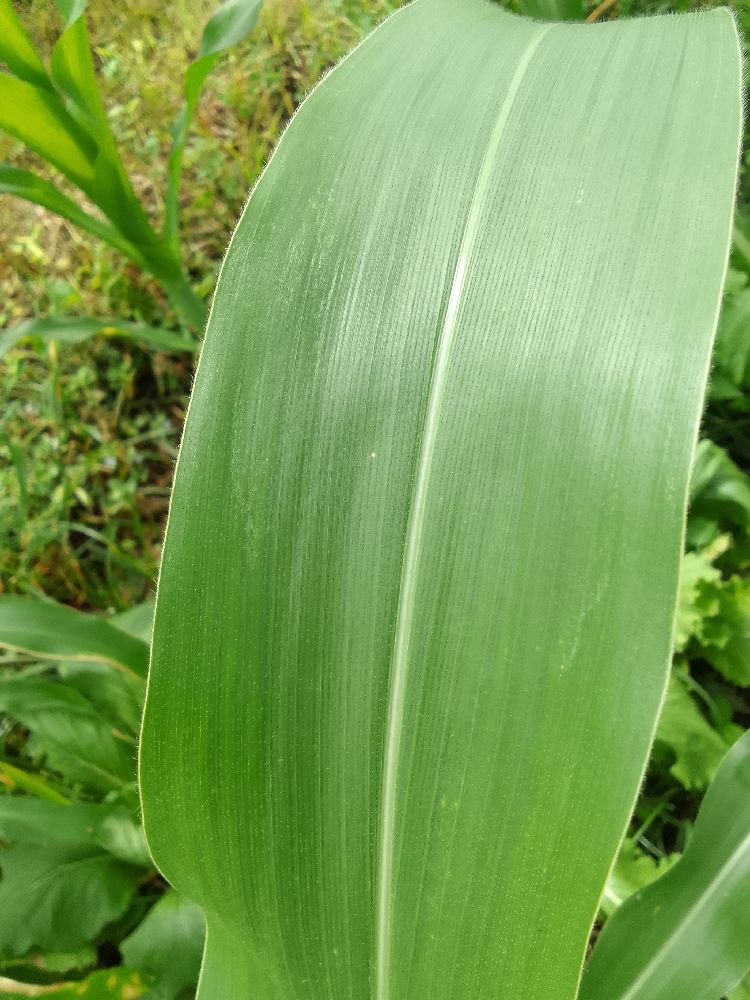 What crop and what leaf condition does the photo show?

maize, healthy
